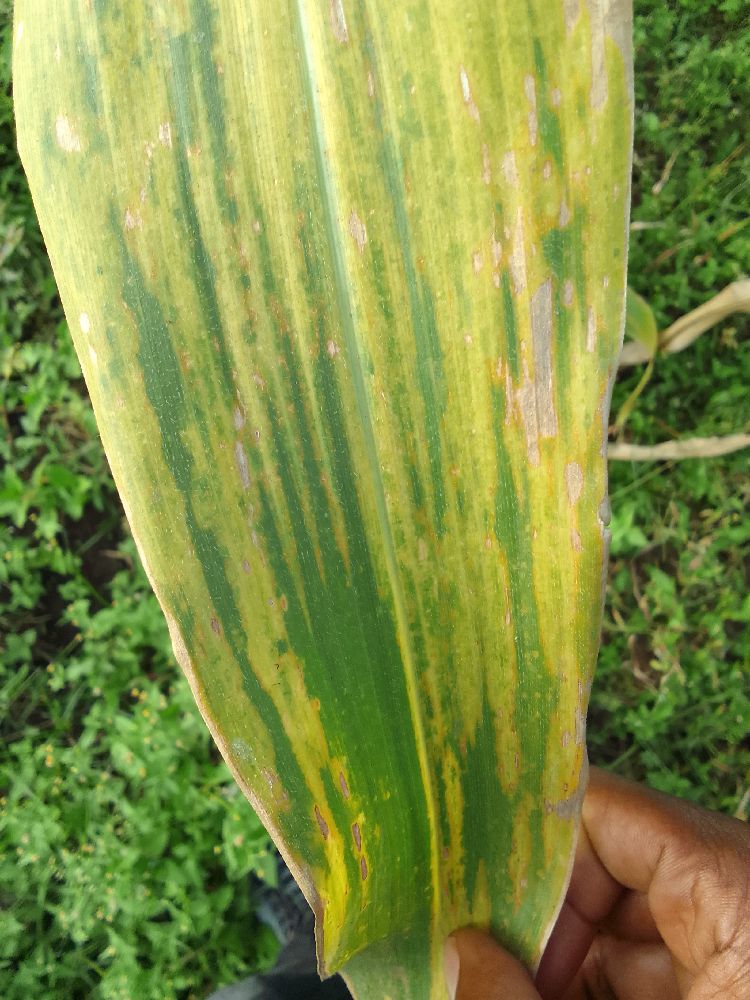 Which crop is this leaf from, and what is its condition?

maize, maize lethal necrosis
